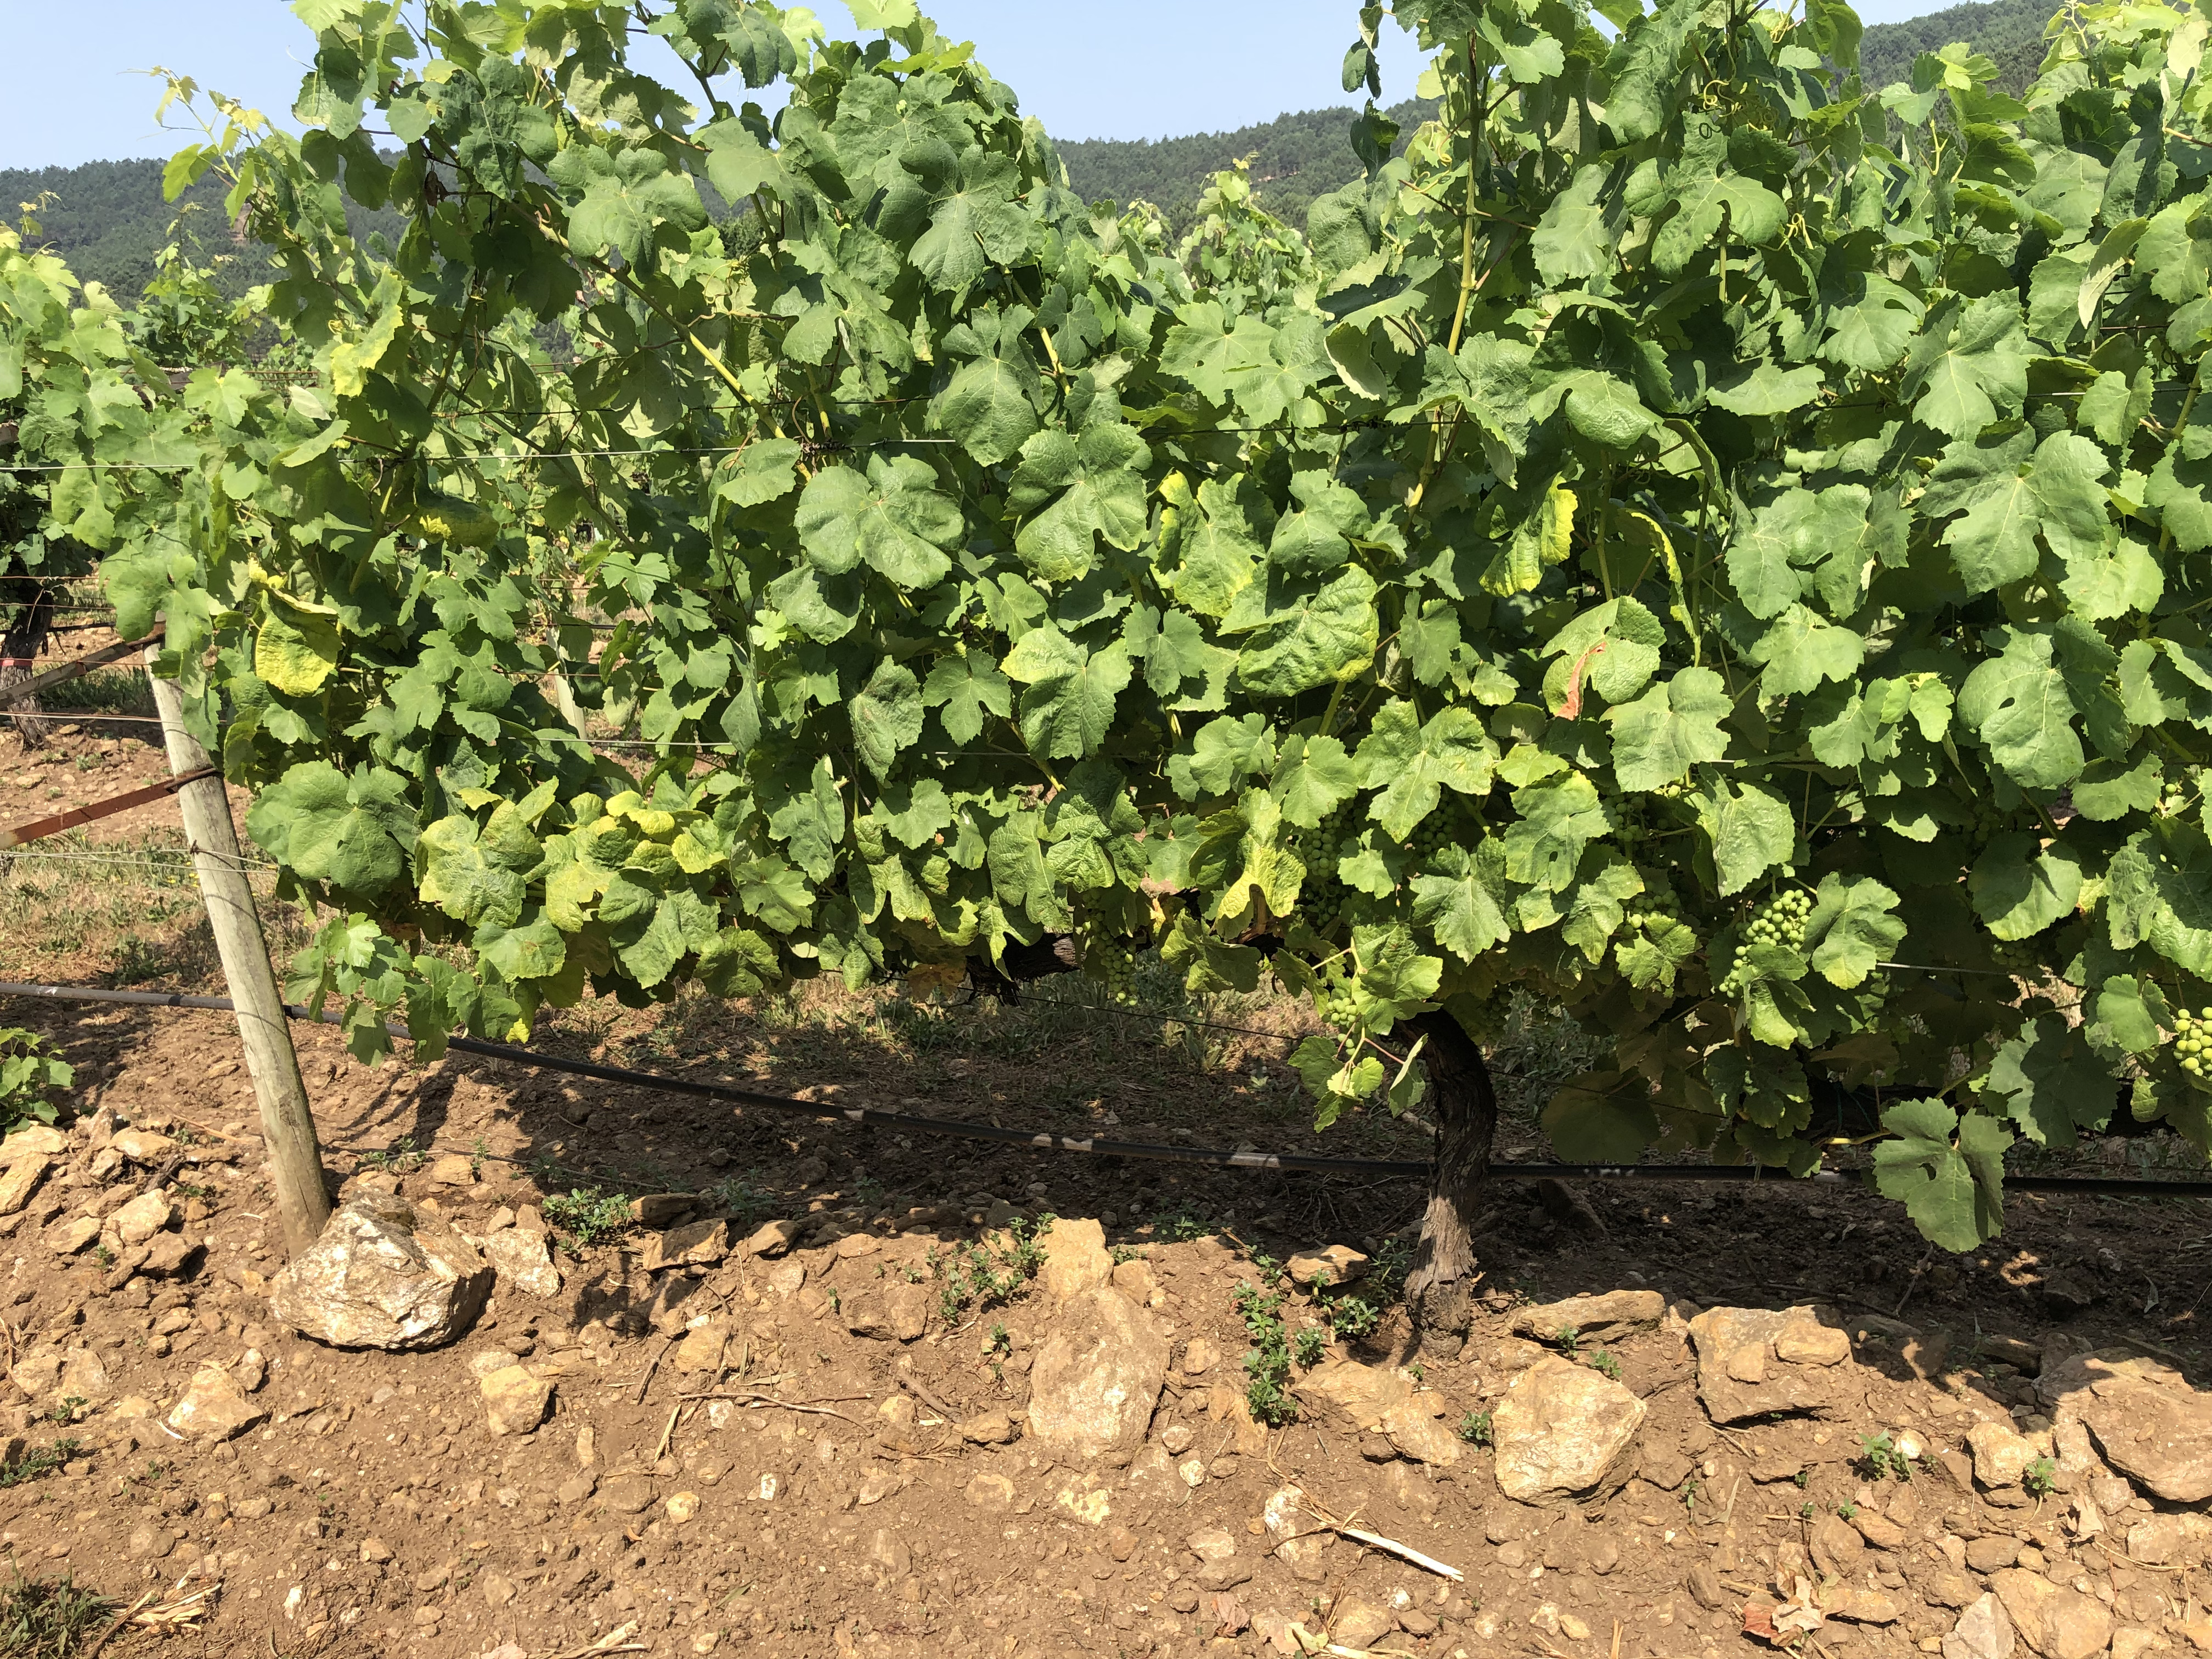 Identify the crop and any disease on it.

grapevine, not affected by esca disease
